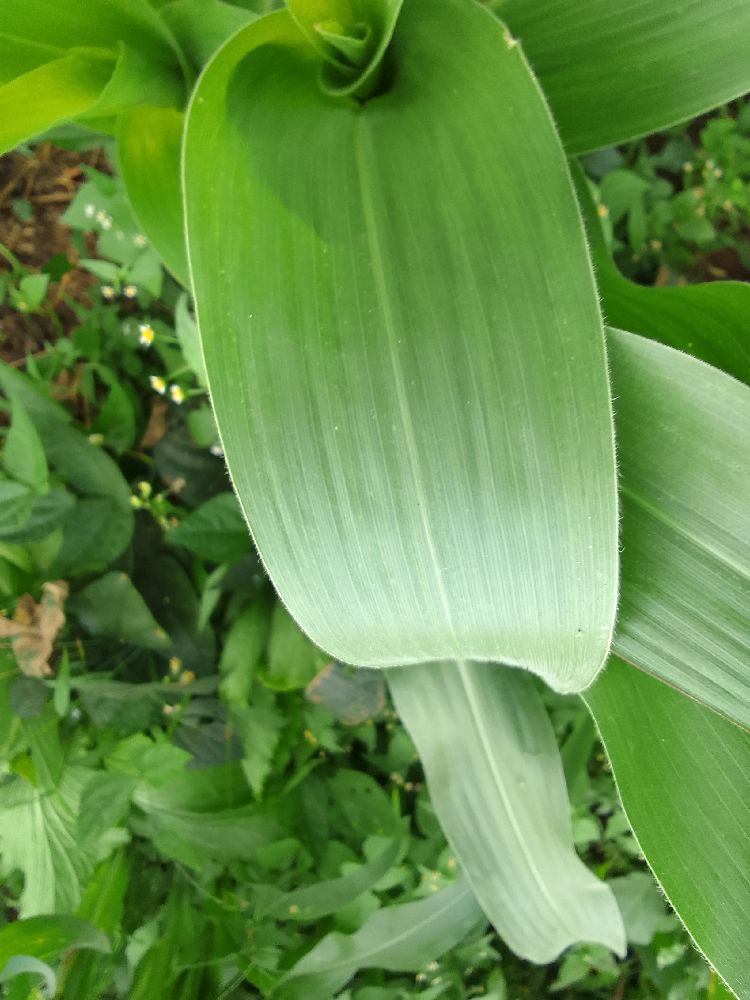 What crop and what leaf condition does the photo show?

maize, healthy
